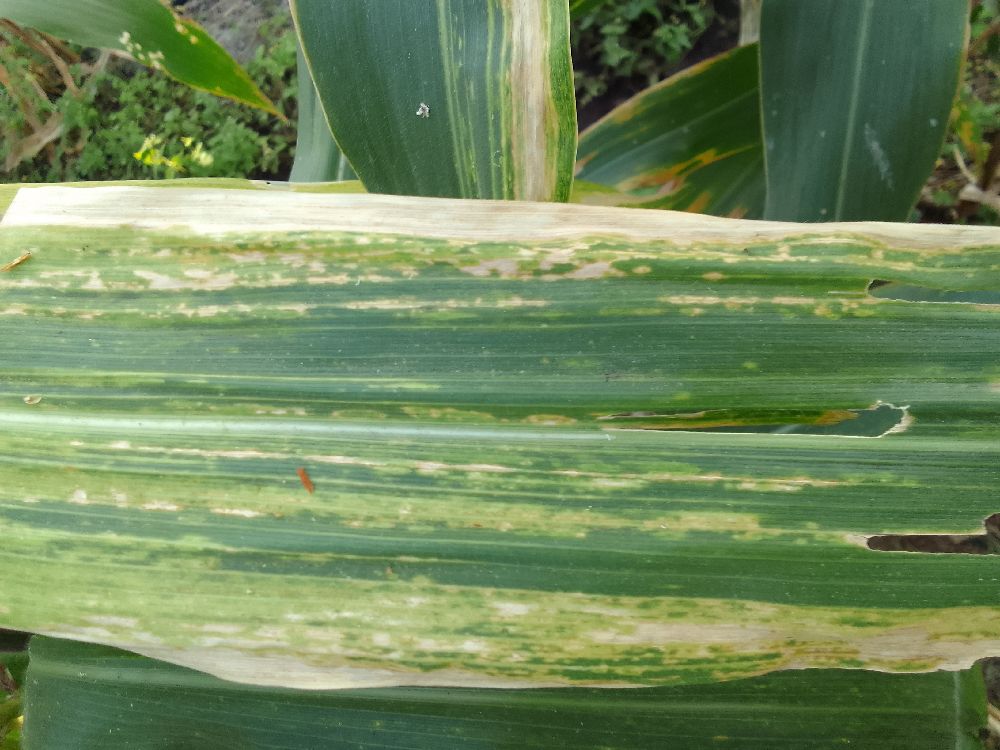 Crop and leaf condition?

maize, maize lethal necrosis
